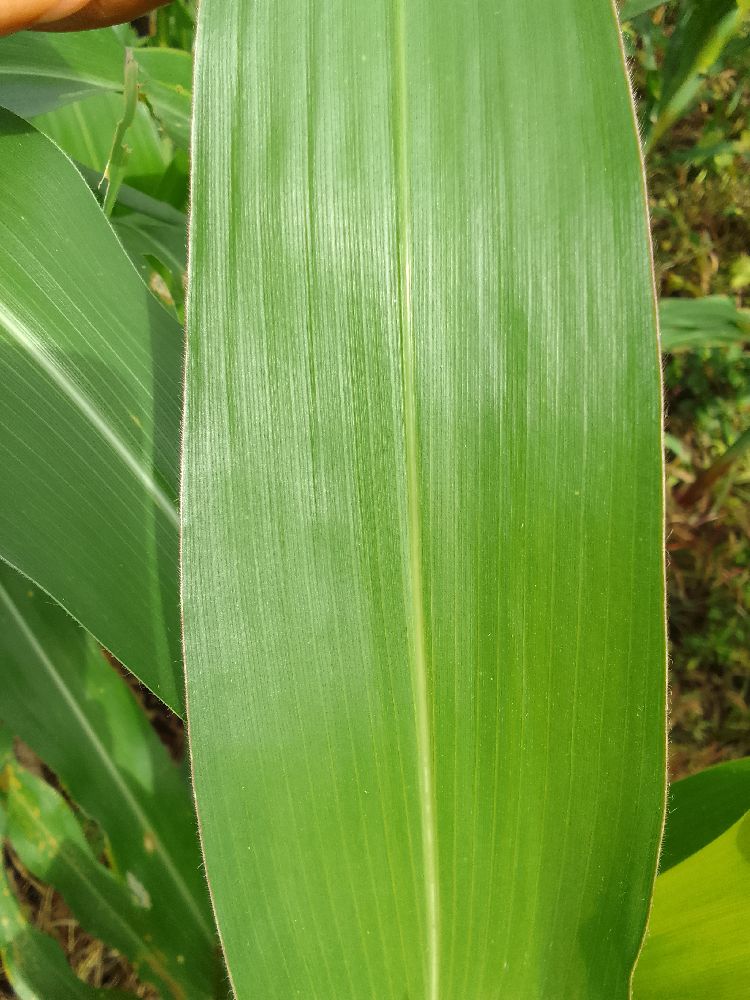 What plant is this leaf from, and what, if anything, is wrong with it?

maize, healthy
